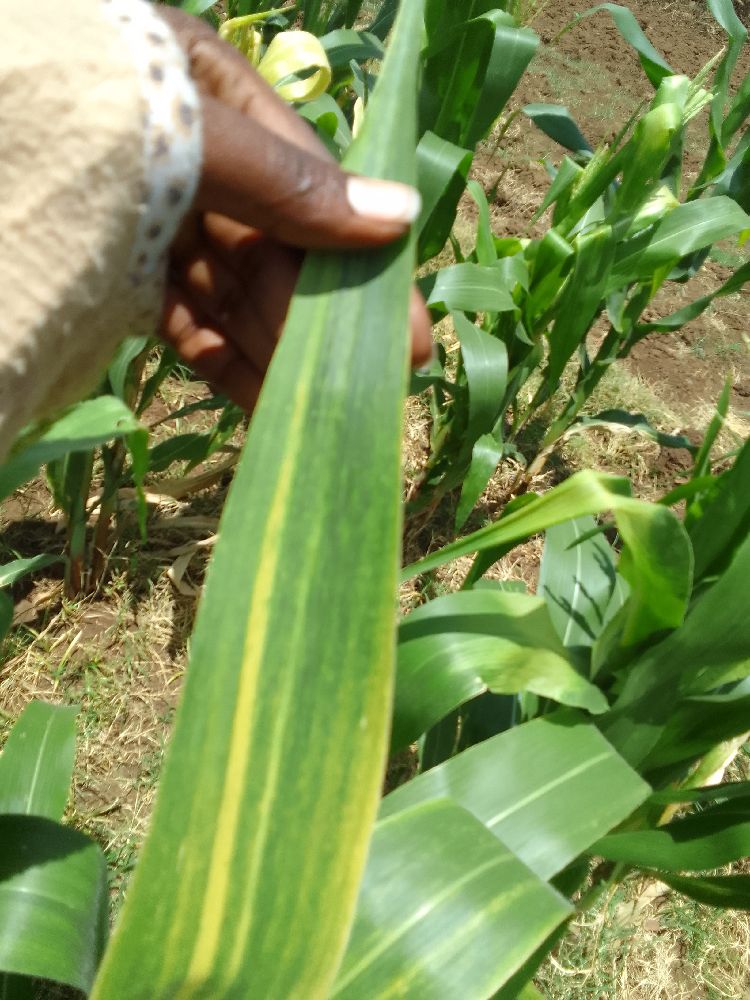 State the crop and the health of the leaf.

maize, maize lethal necrosis
